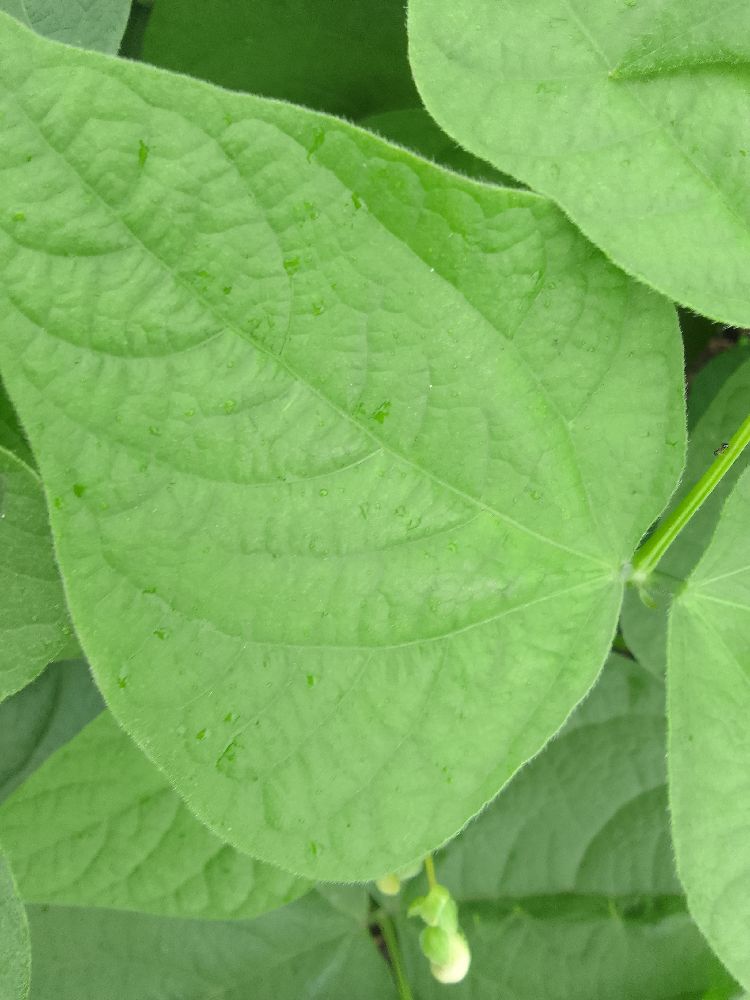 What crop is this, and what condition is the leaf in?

common bean, healthy
